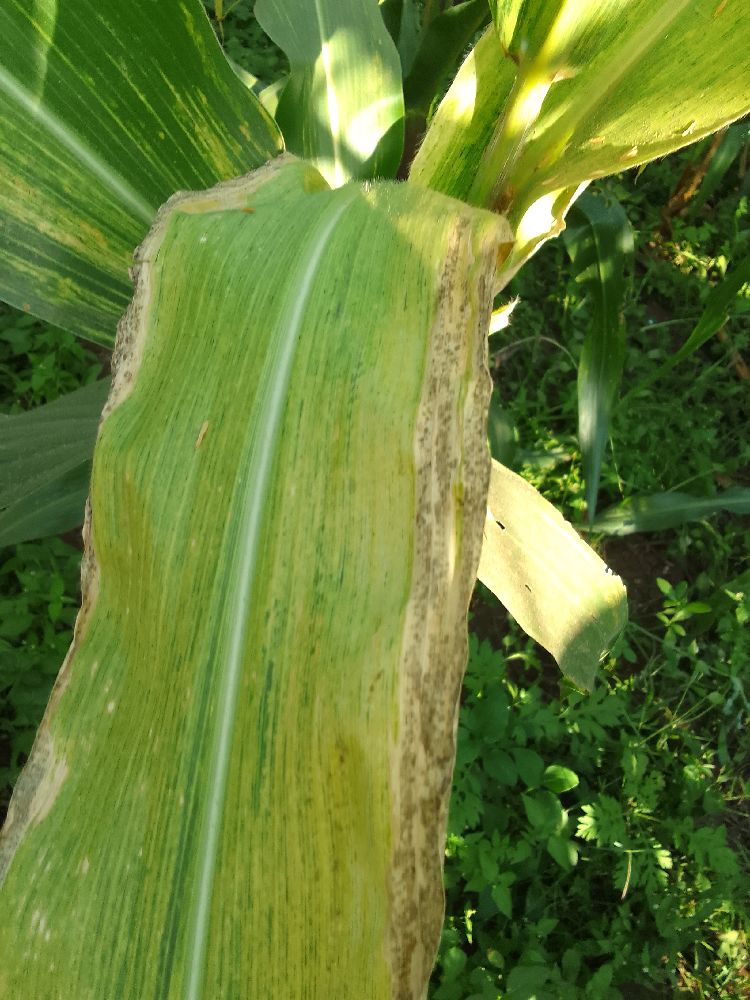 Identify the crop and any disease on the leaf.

maize, maize lethal necrosis
